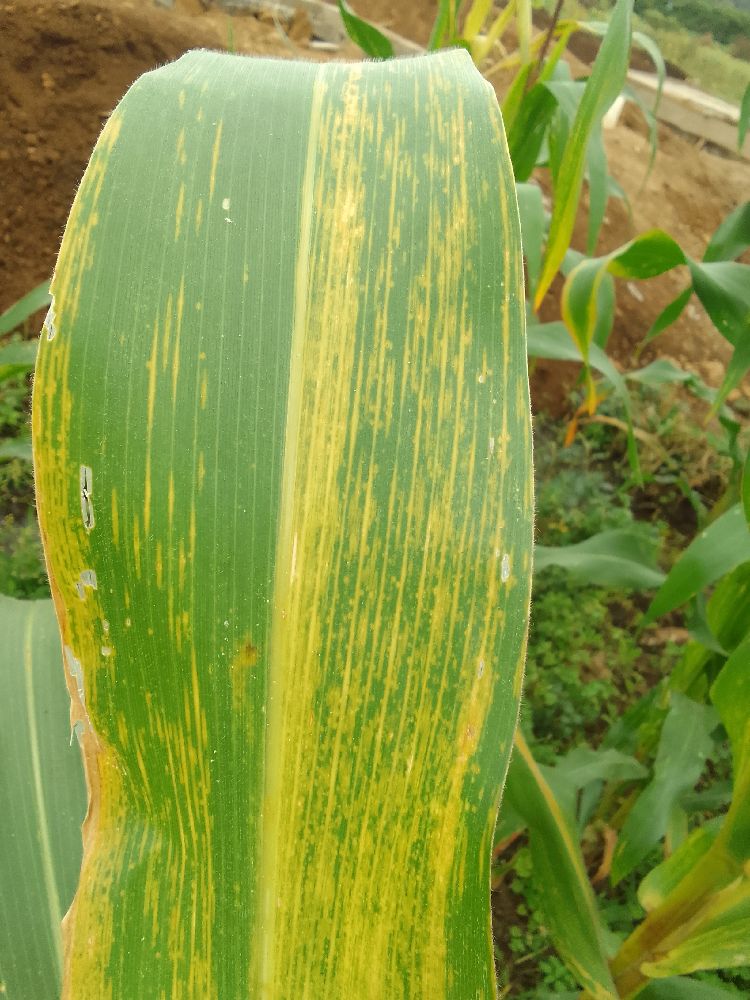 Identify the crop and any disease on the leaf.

maize, maize lethal necrosis
